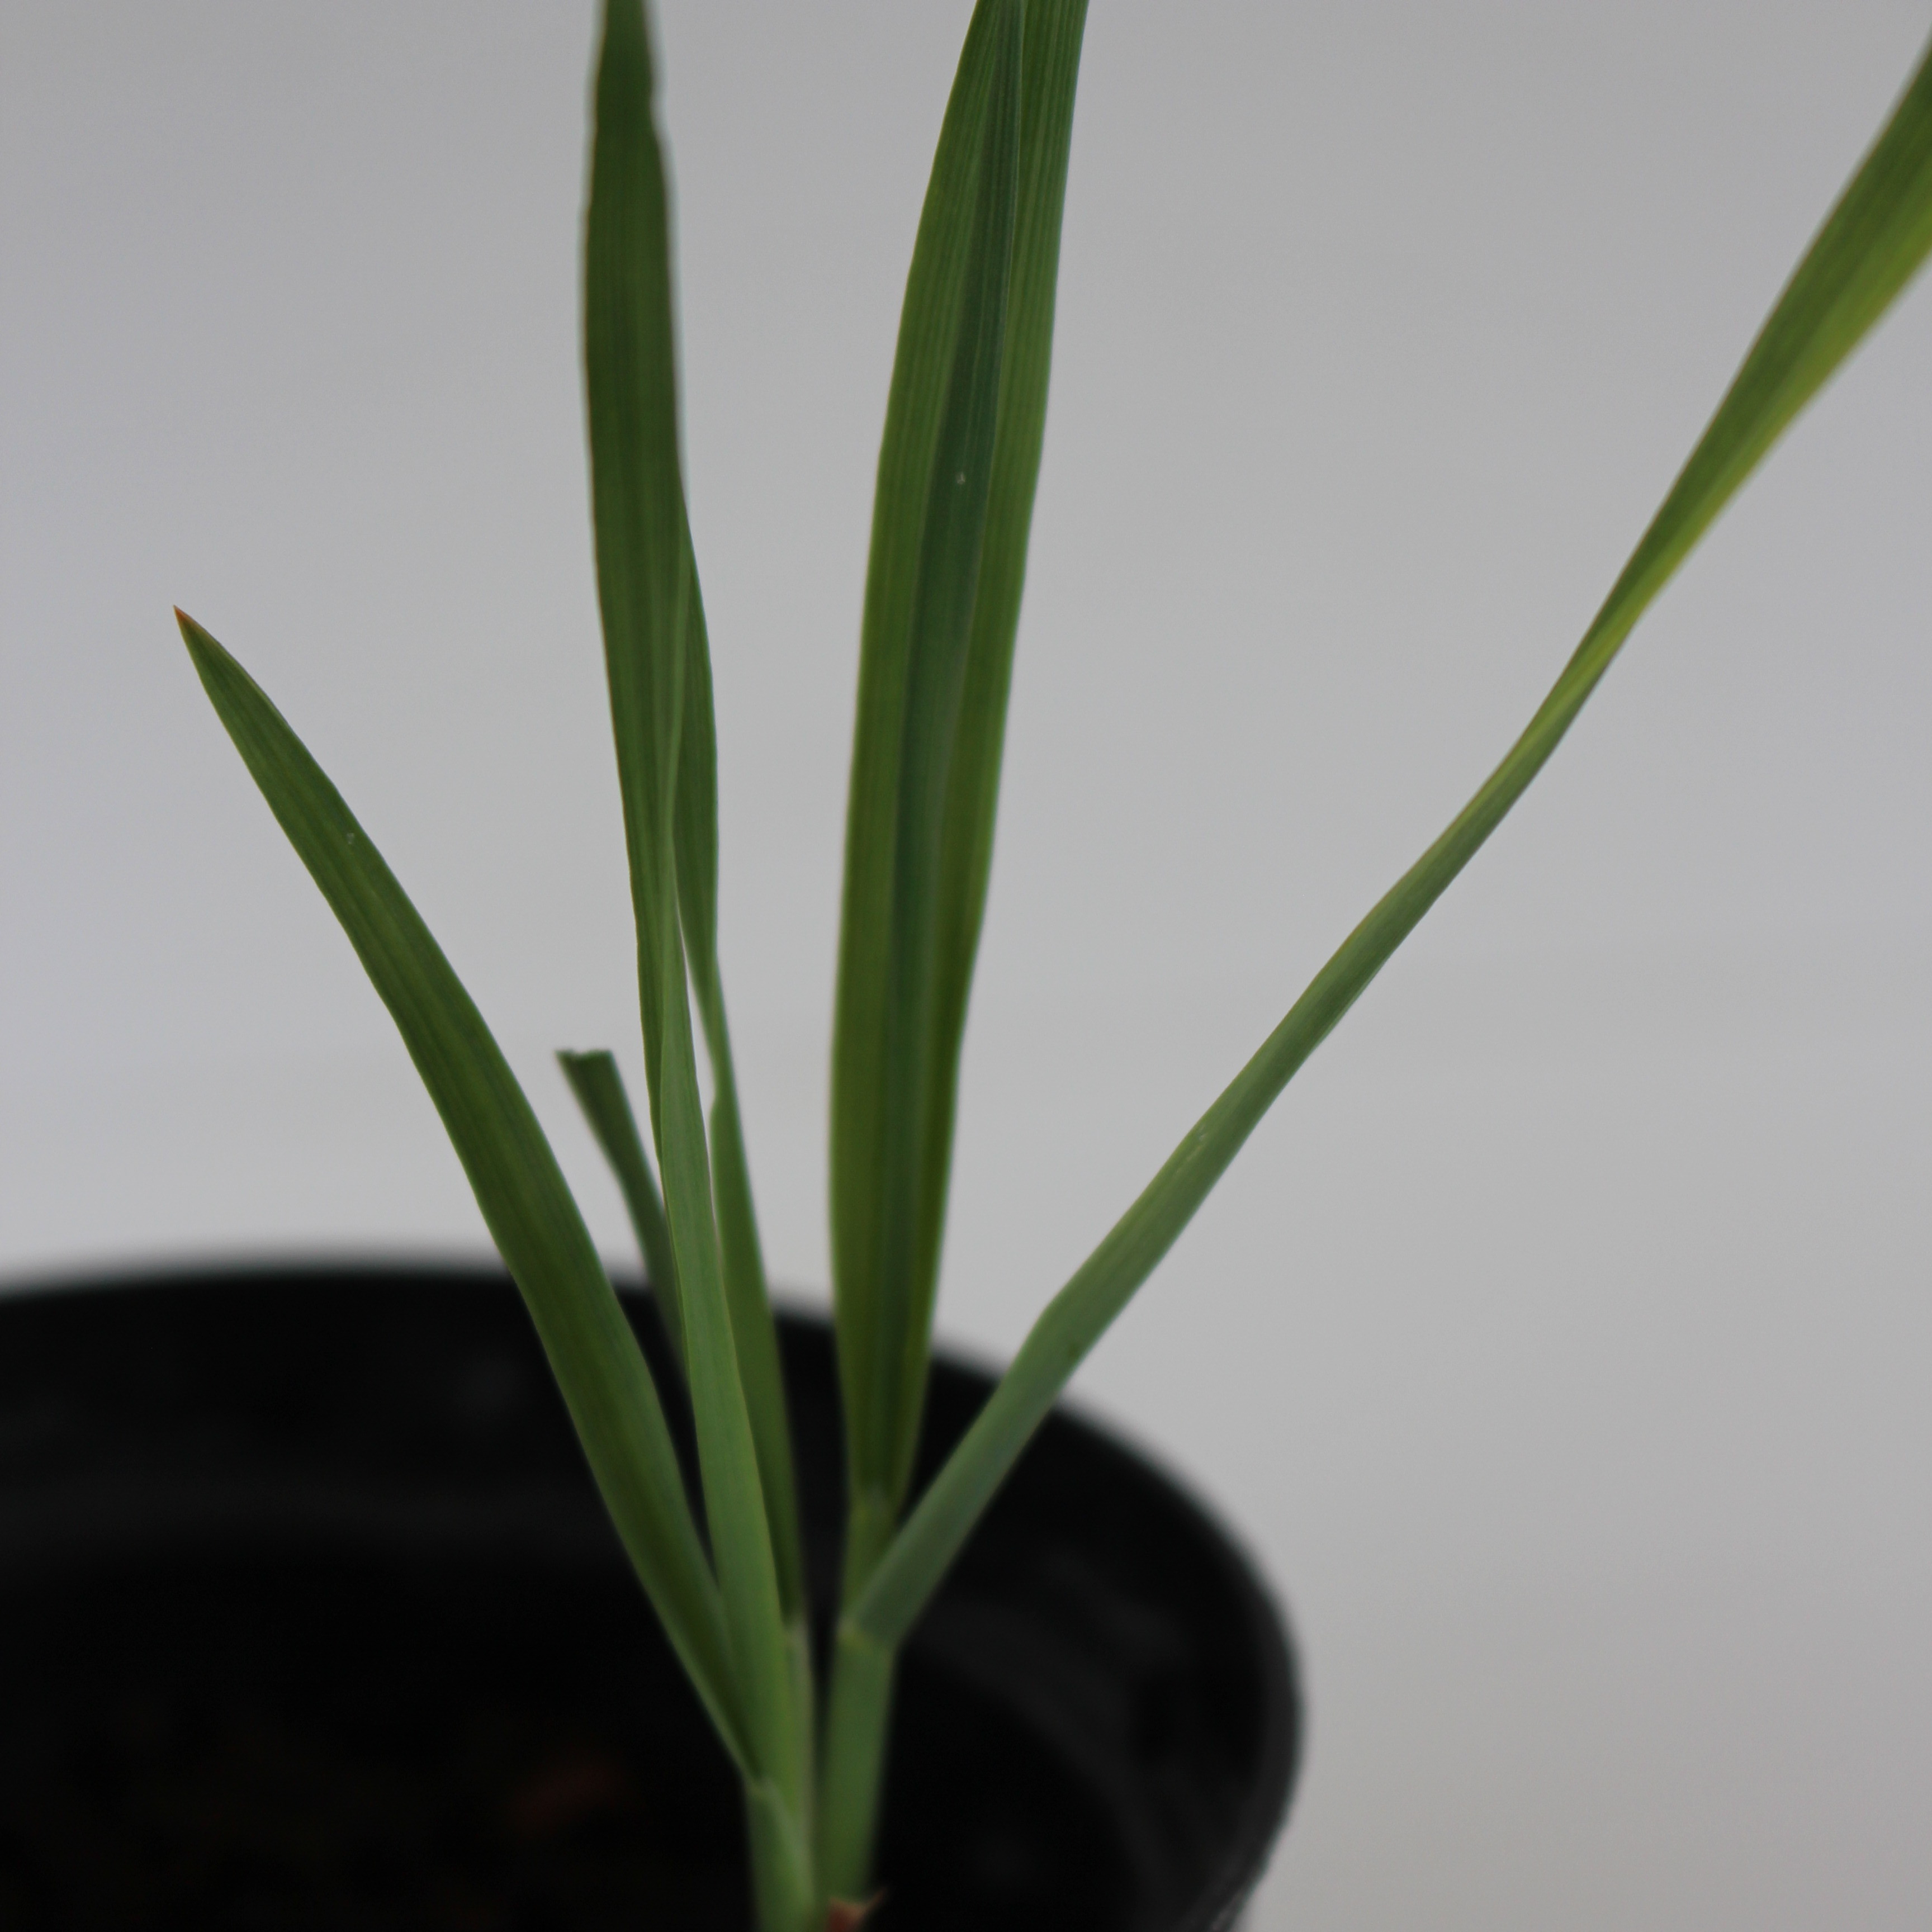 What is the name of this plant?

Avena sterilis
